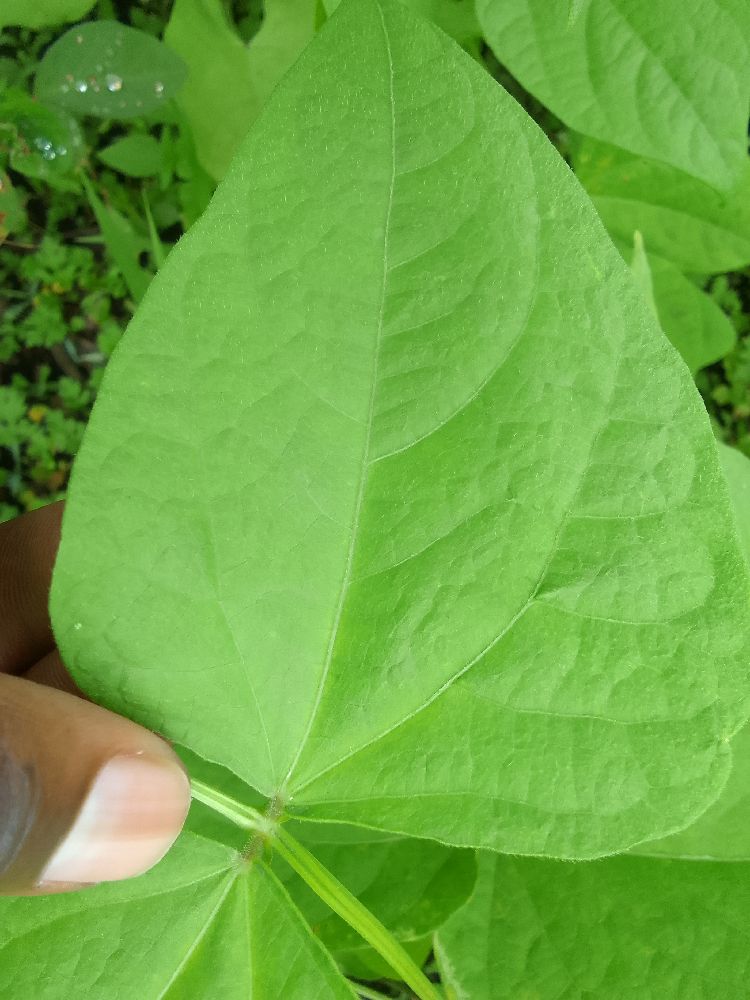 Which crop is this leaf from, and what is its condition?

common bean, healthy
